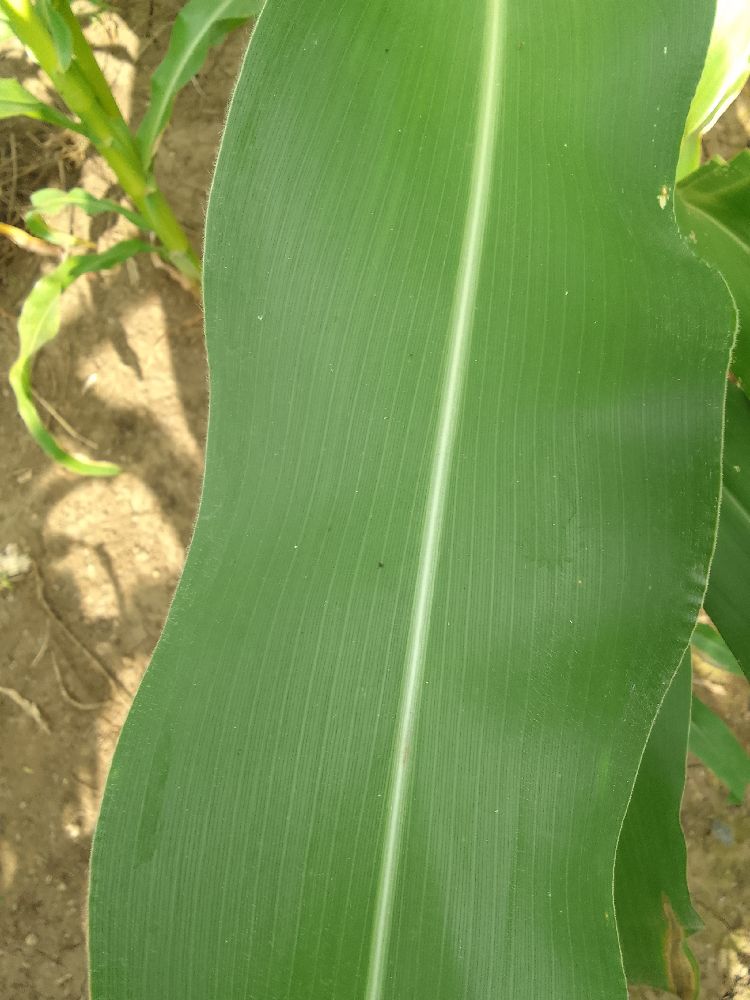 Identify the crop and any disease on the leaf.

maize, healthy
